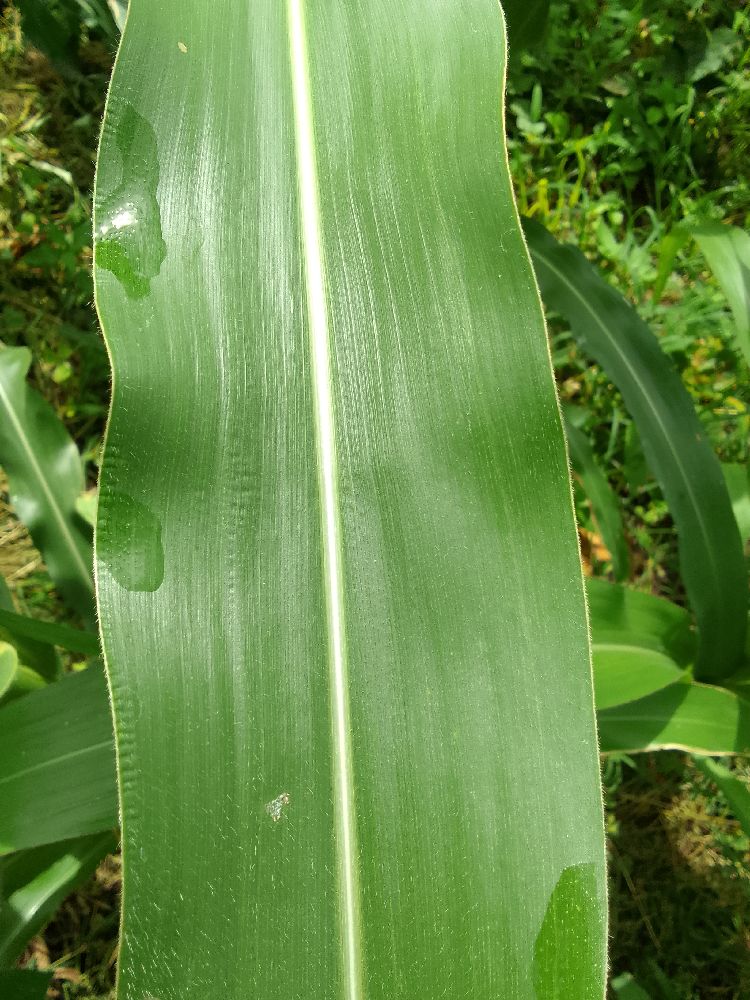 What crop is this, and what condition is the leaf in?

maize, healthy
